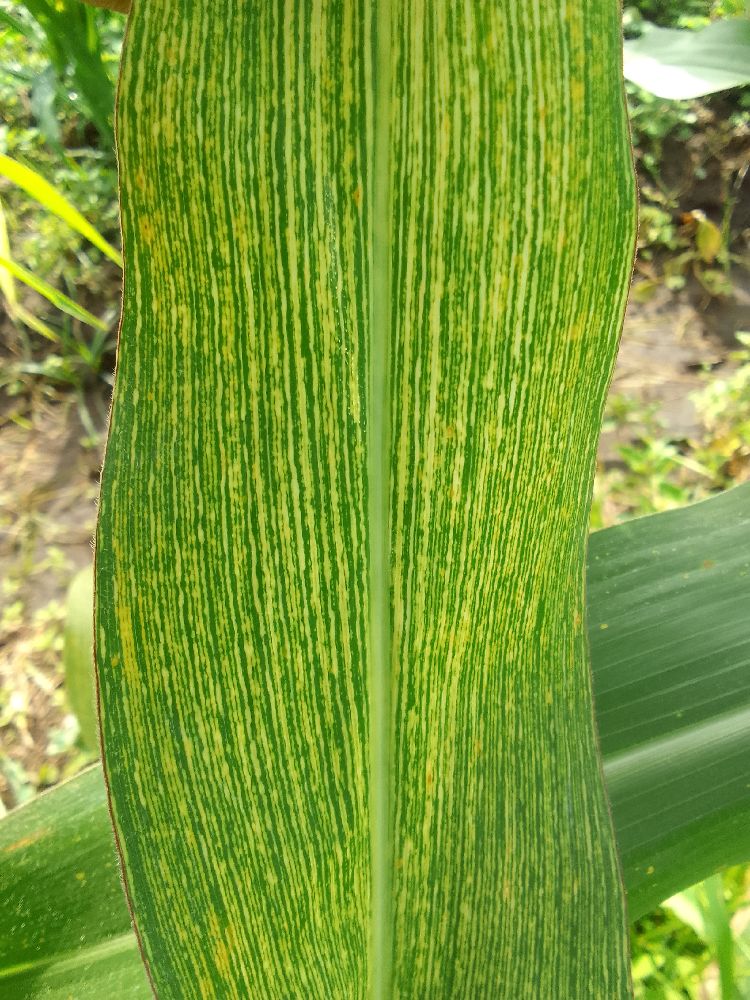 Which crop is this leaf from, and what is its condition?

maize, maize streak virus
